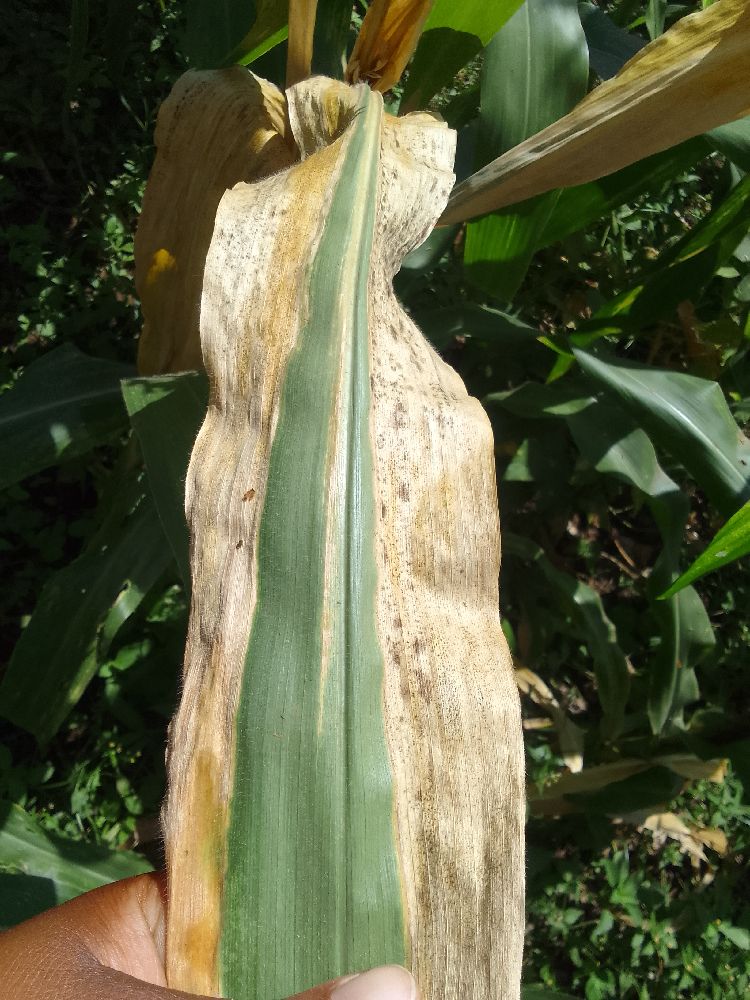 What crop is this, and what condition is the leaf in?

maize, maize lethal necrosis
